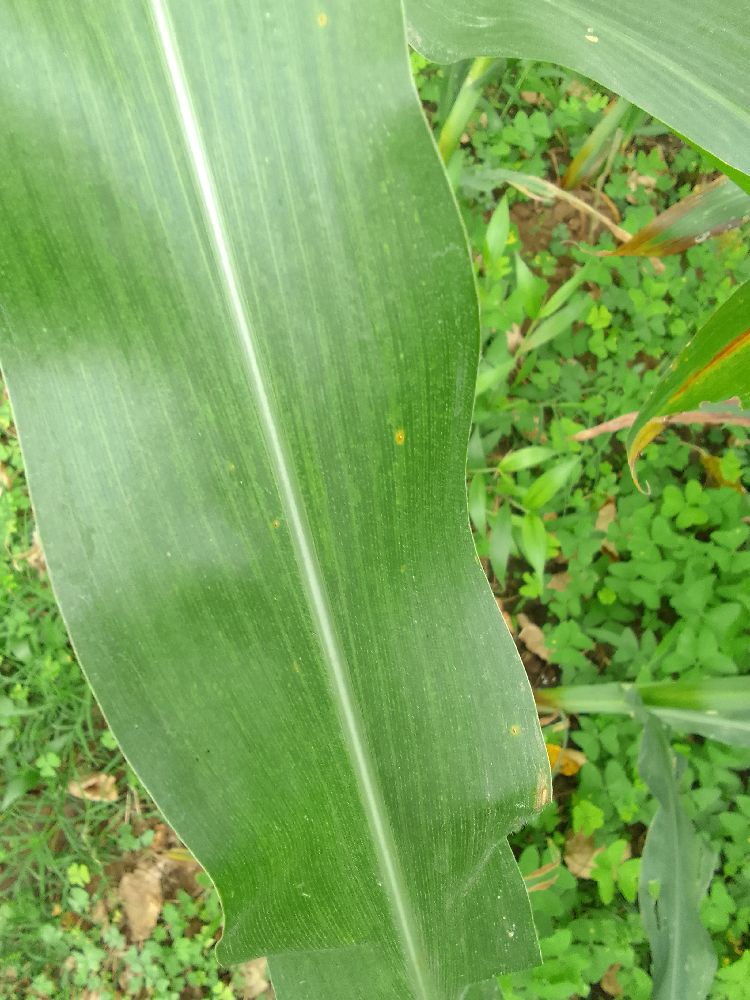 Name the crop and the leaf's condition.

maize, healthy
